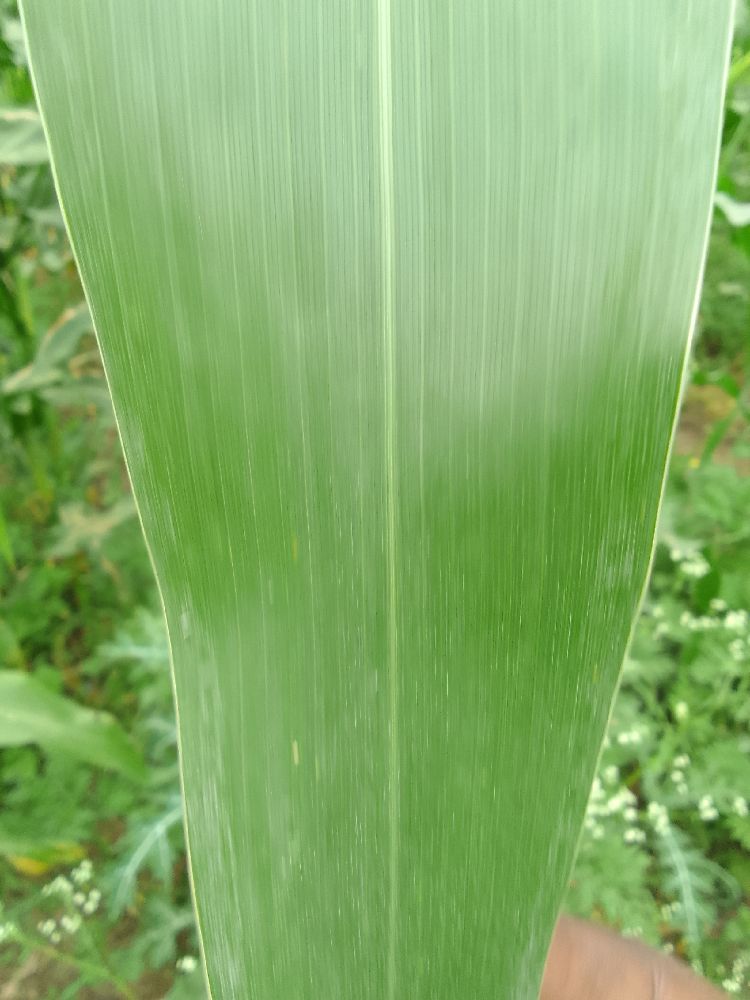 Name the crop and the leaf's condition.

maize, healthy
